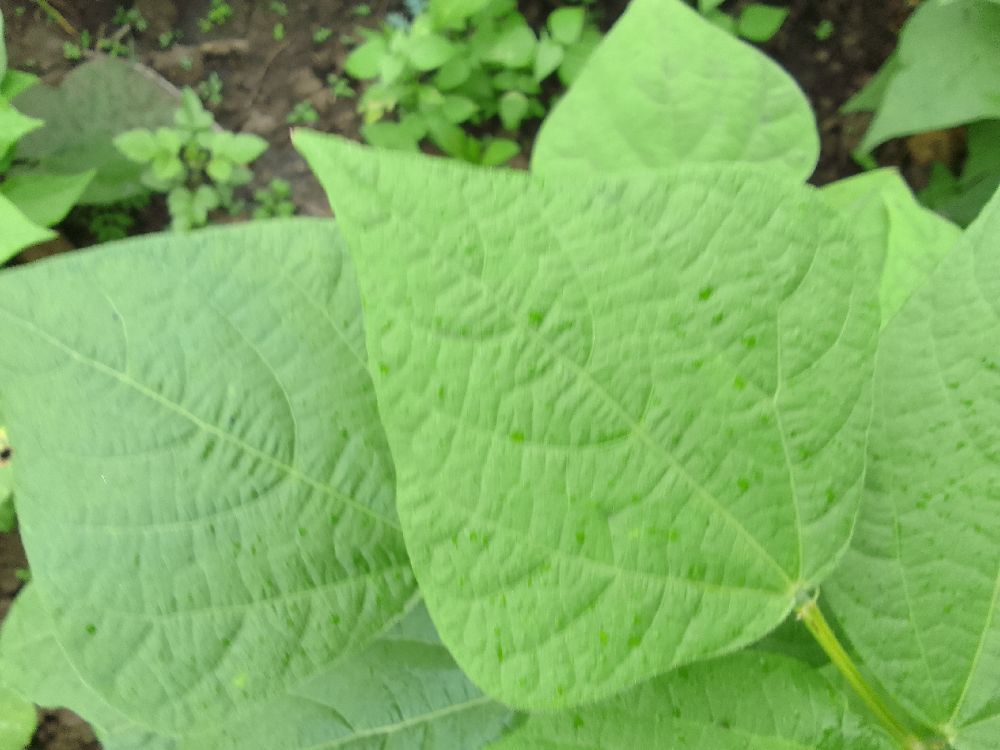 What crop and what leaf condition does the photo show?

common bean, healthy
